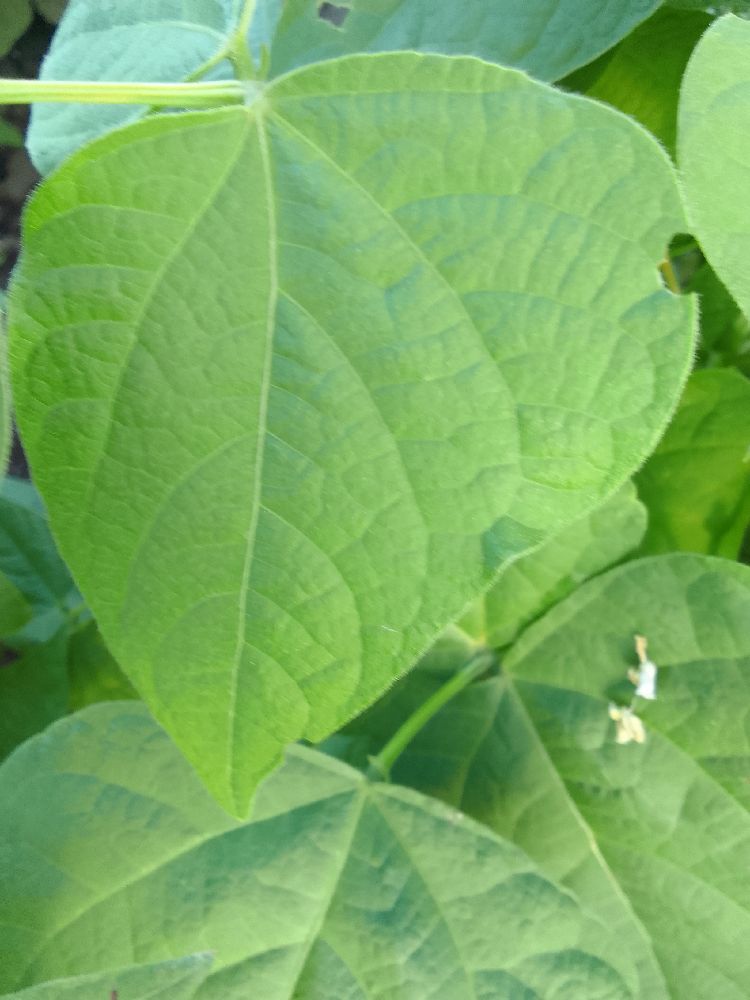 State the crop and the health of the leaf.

common bean, healthy
